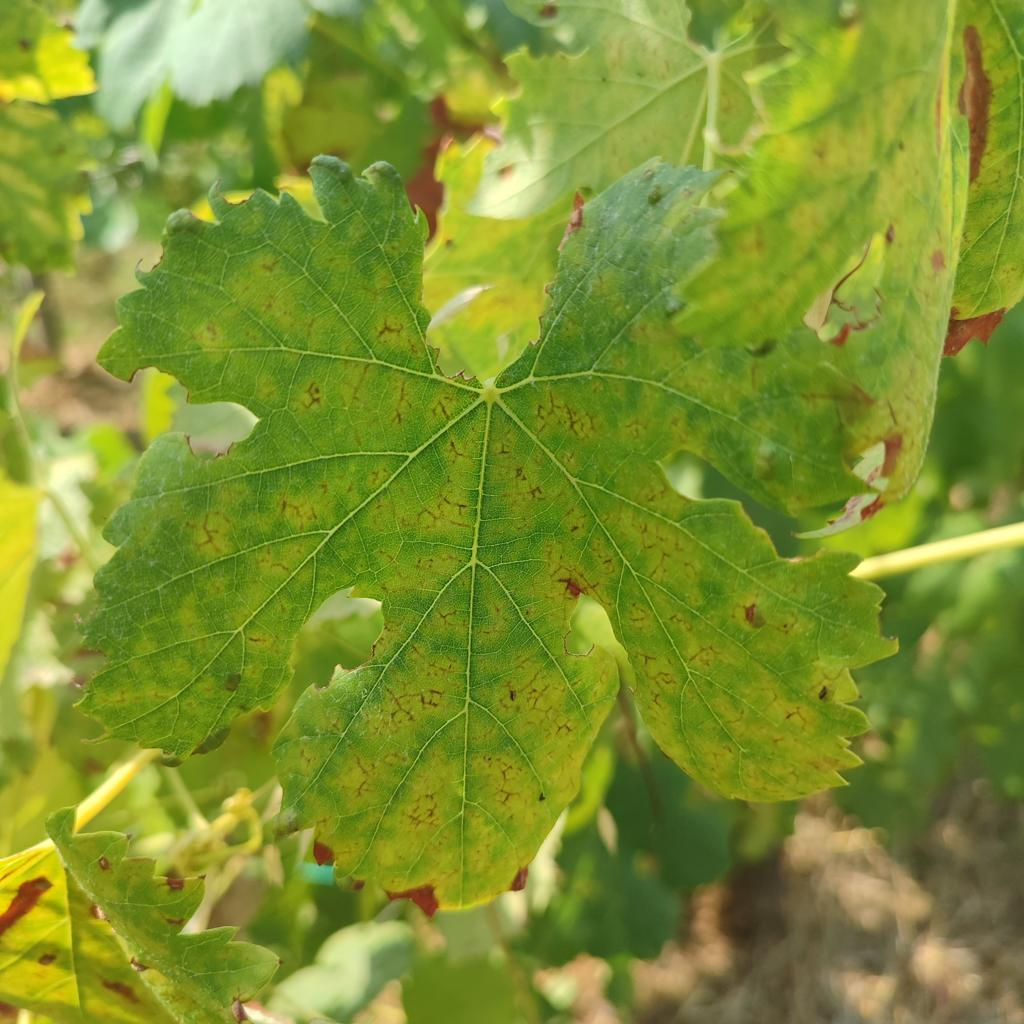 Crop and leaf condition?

grapevine, esca complex
